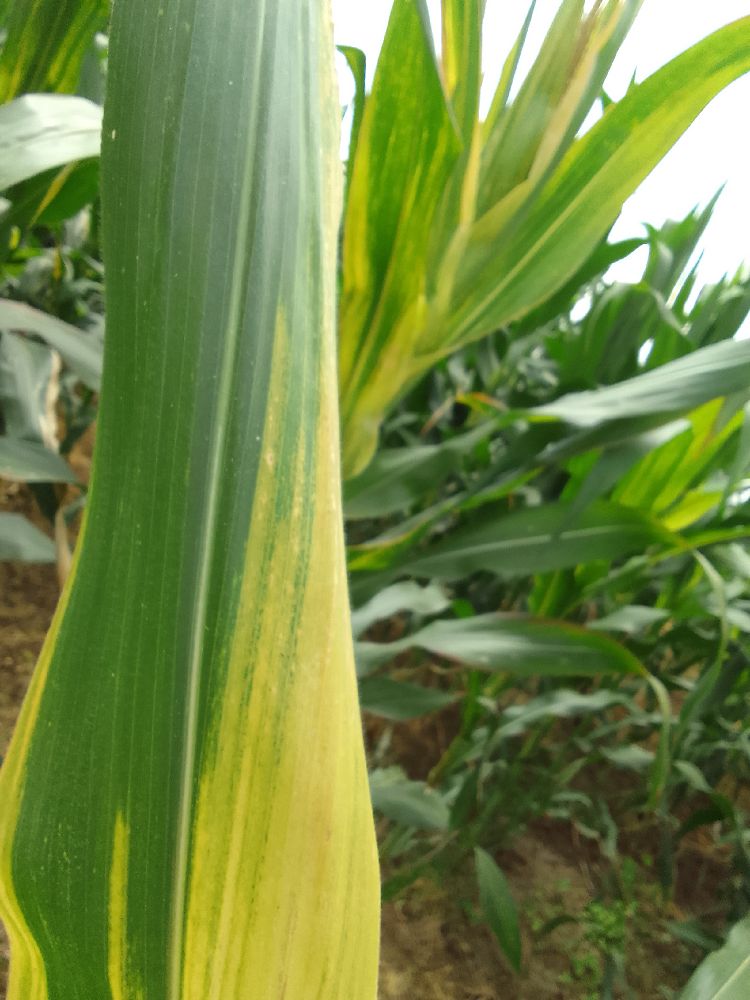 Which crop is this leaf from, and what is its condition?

maize, maize lethal necrosis
